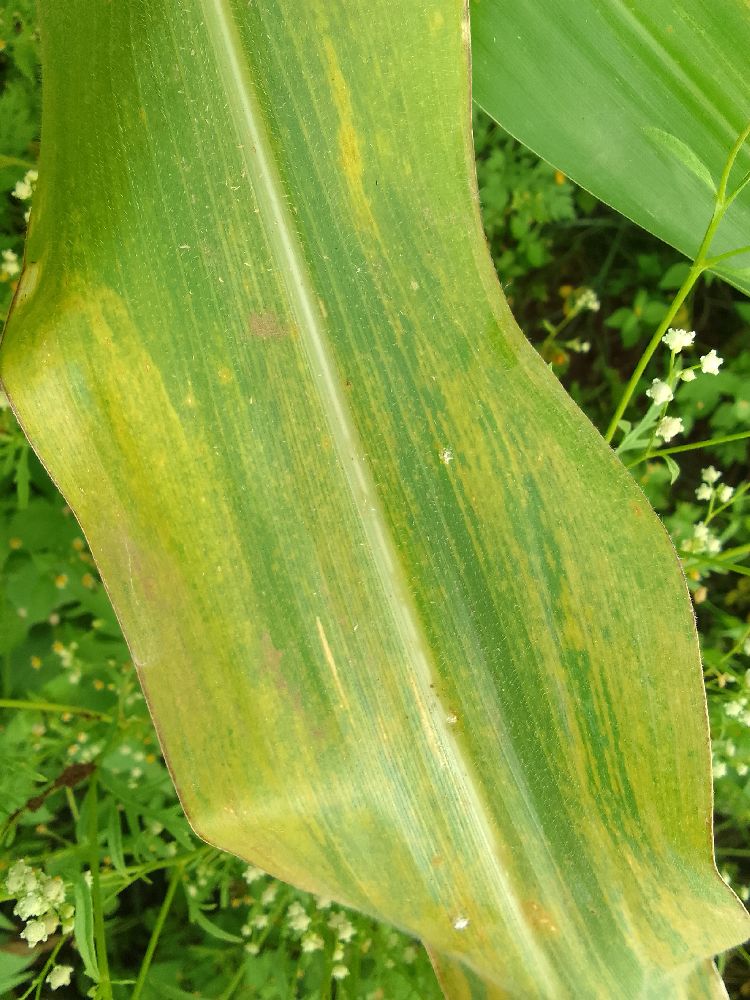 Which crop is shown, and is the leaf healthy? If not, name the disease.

maize, maize lethal necrosis
